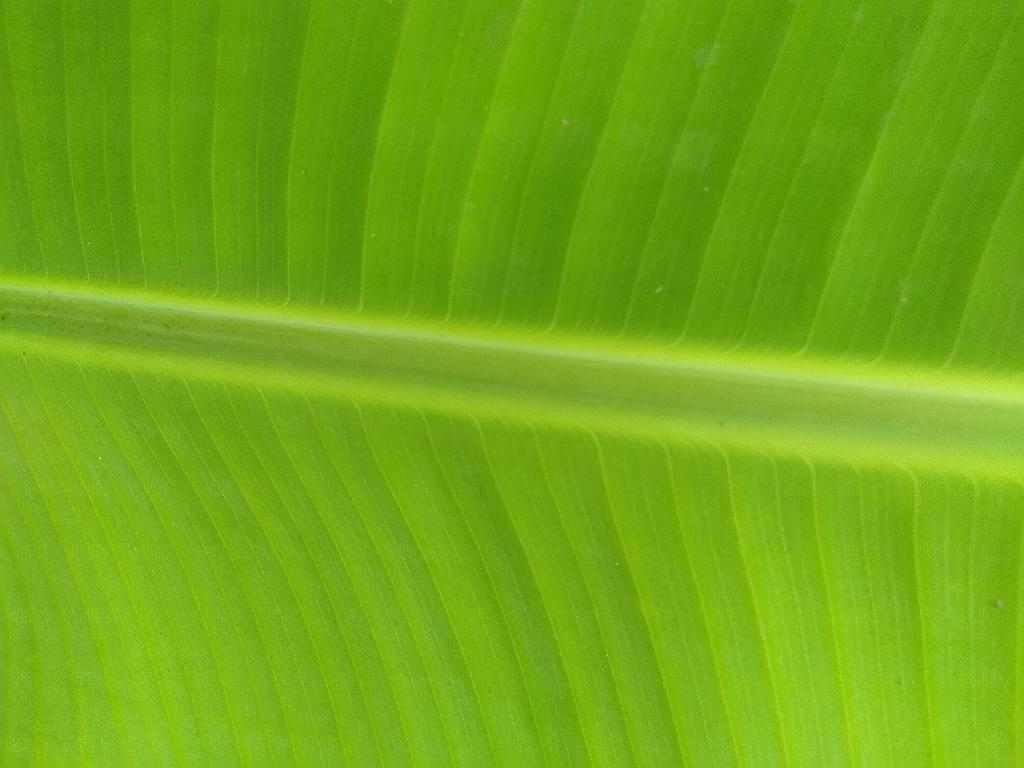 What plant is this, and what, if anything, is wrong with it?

banana, healthy
